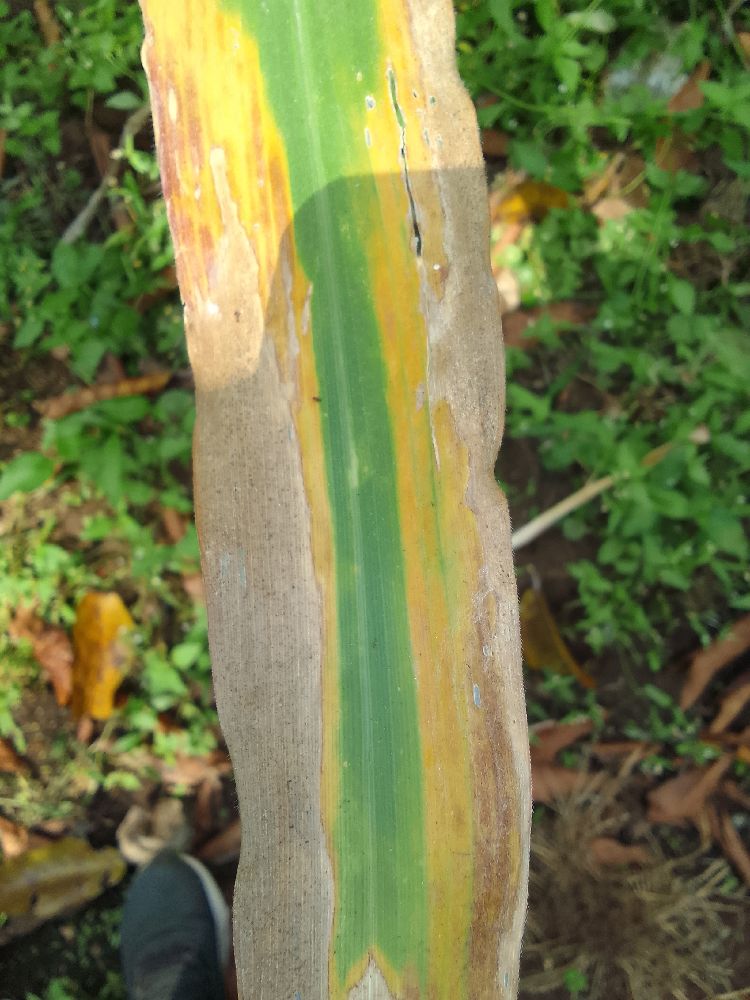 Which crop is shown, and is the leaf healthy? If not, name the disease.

maize, maize lethal necrosis
